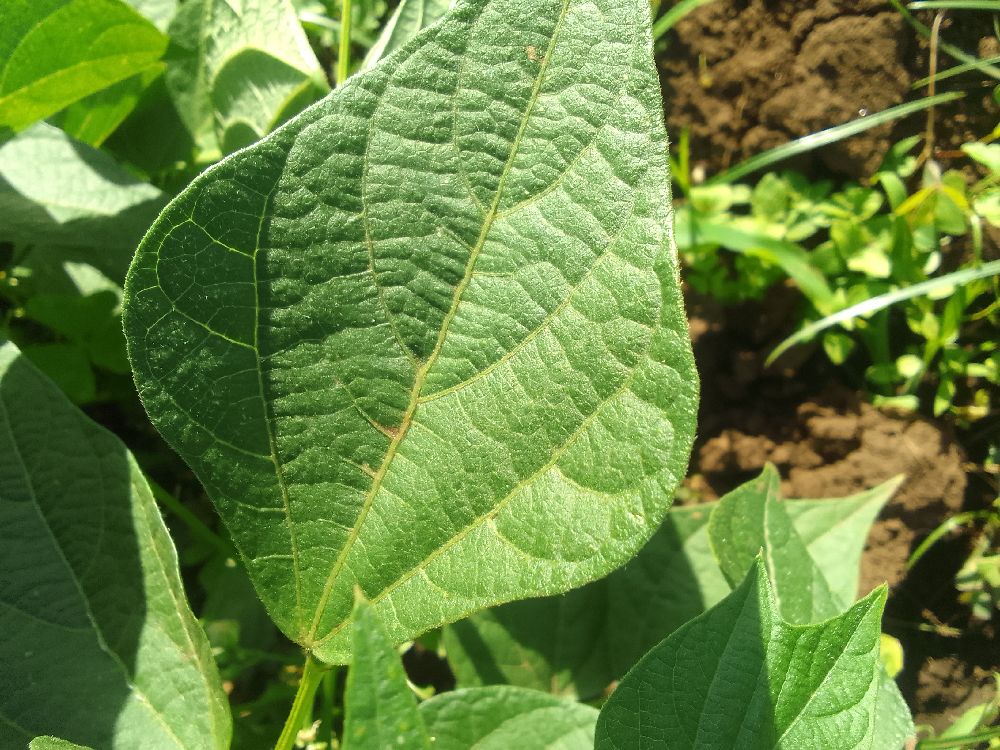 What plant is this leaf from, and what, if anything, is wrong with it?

common bean, healthy
